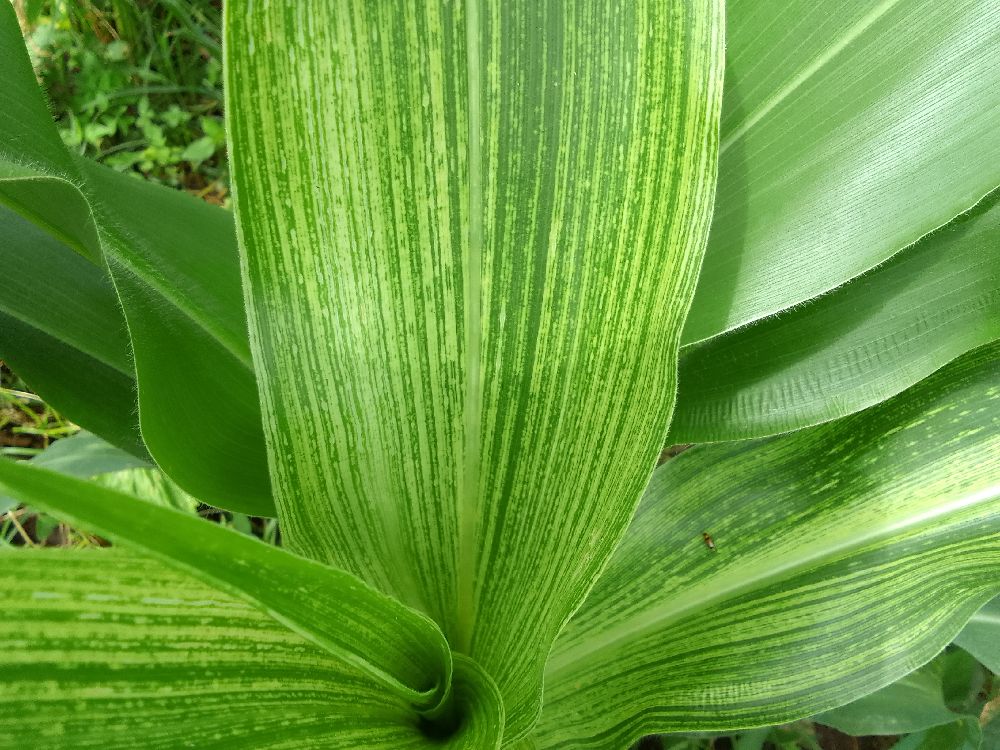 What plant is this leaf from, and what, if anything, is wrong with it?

maize, maize streak virus
